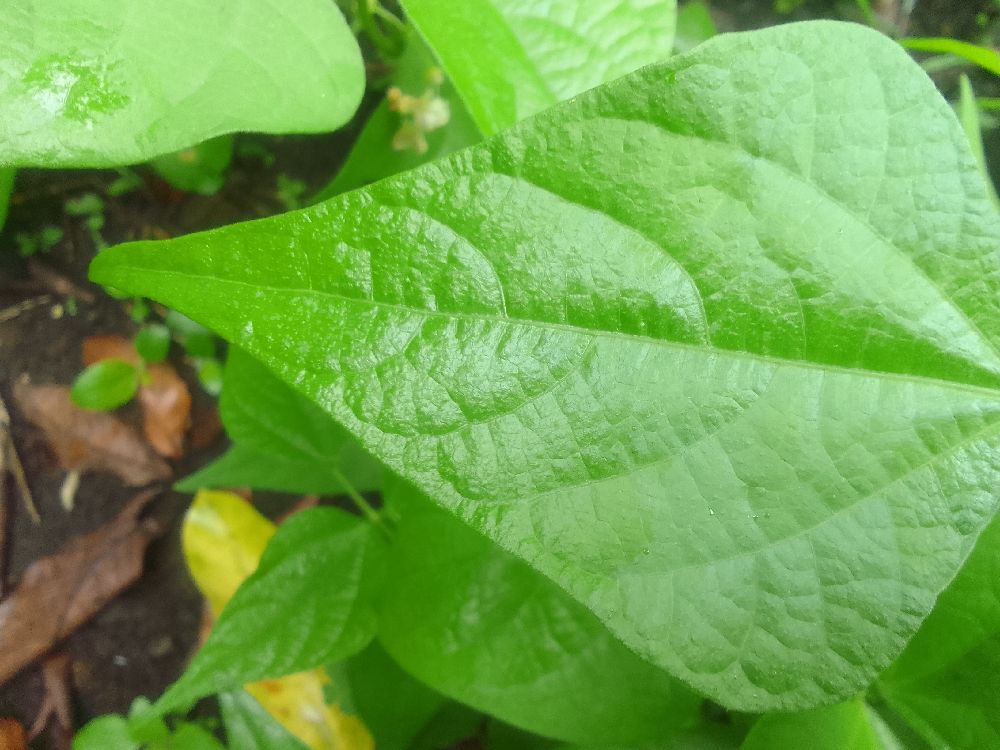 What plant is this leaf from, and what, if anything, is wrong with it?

common bean, healthy
